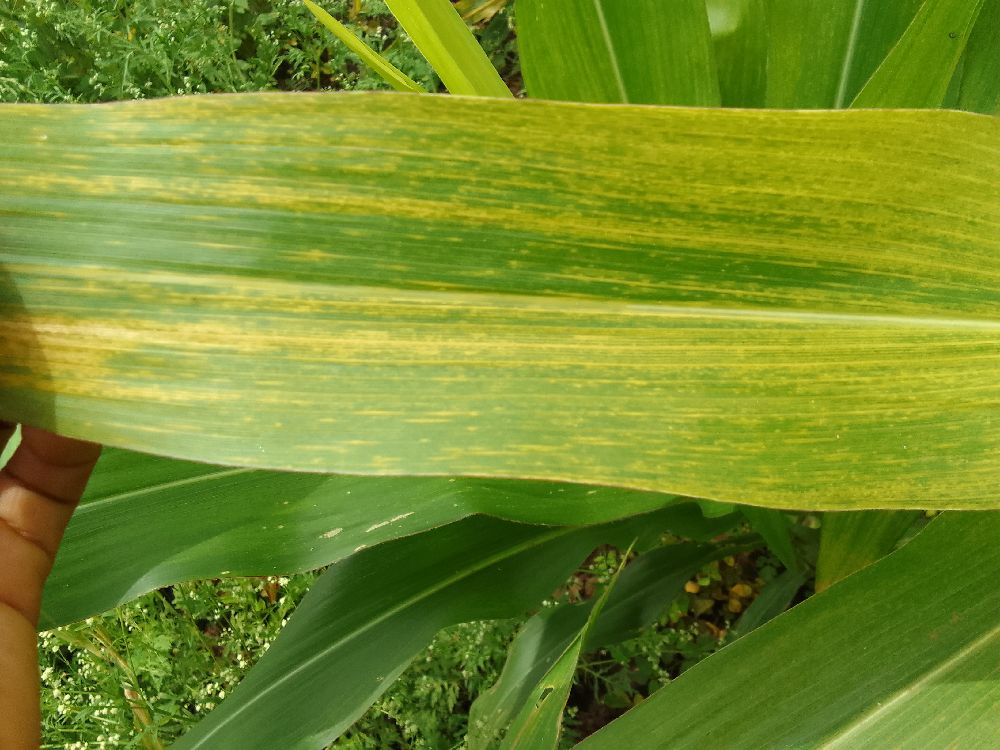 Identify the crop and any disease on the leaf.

maize, maize lethal necrosis
